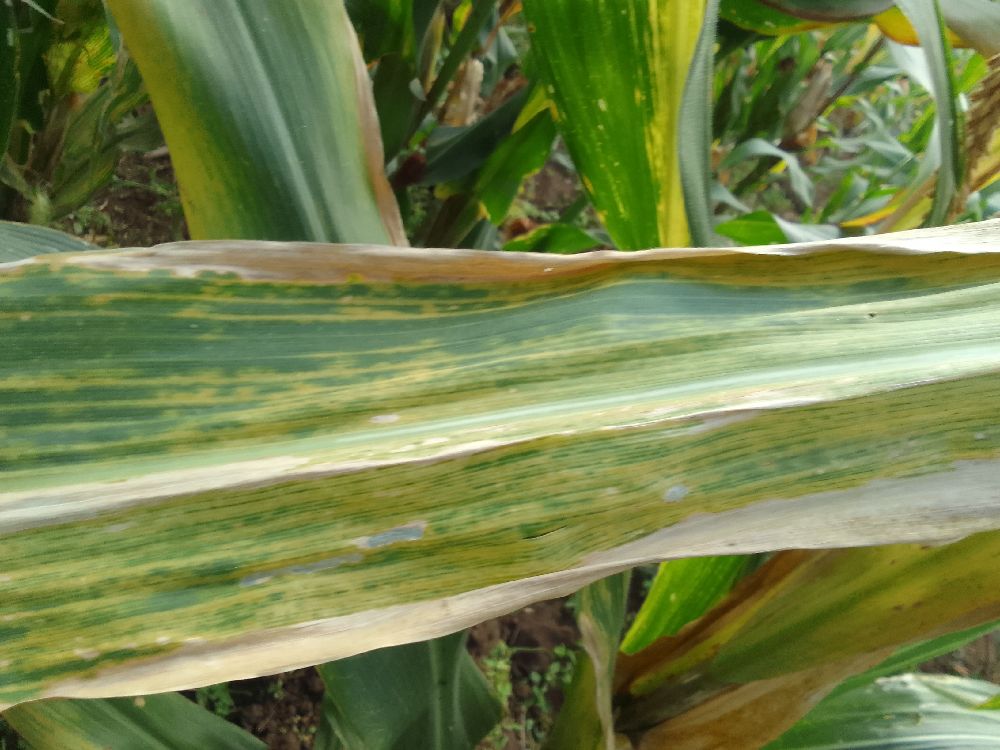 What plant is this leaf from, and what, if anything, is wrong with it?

maize, maize lethal necrosis
